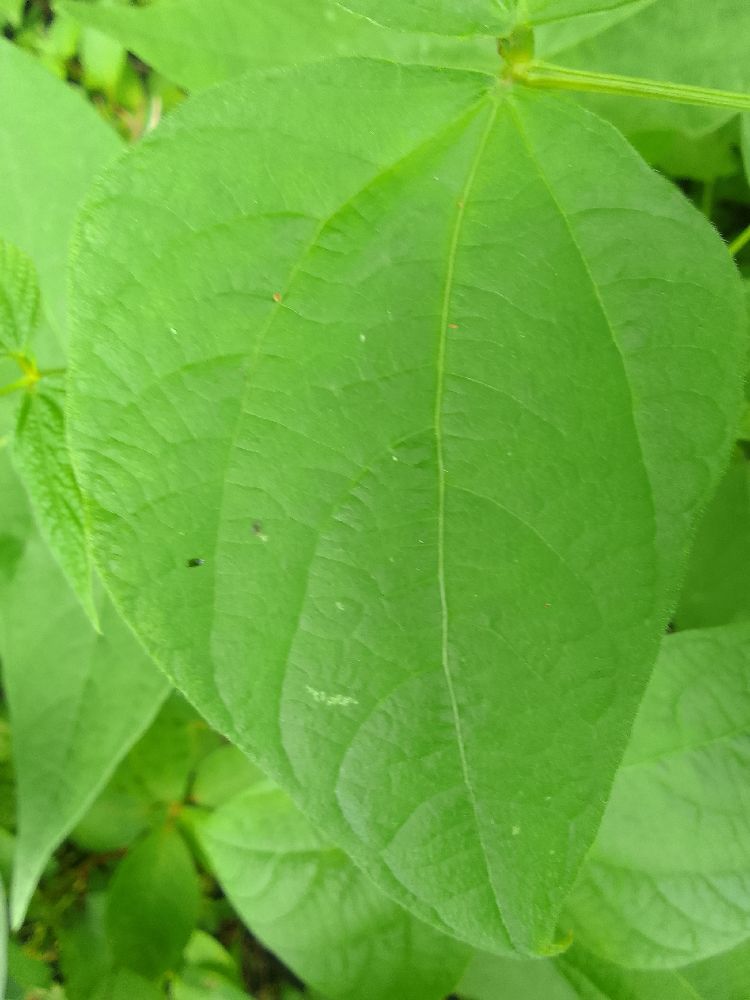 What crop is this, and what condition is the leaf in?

common bean, healthy
